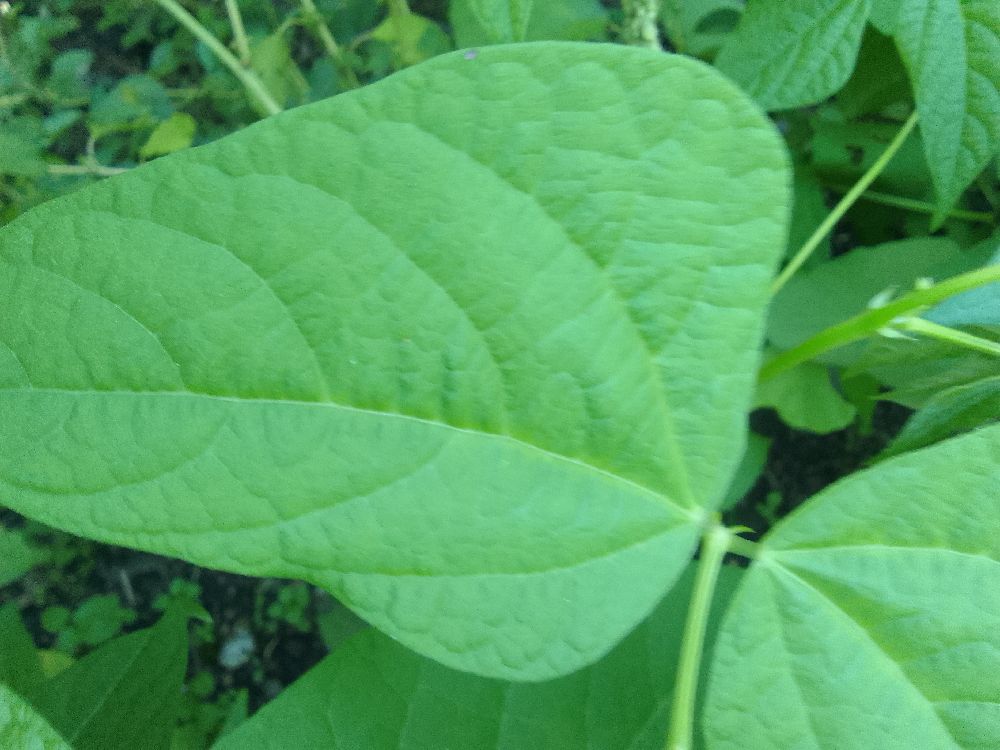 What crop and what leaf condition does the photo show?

common bean, healthy
